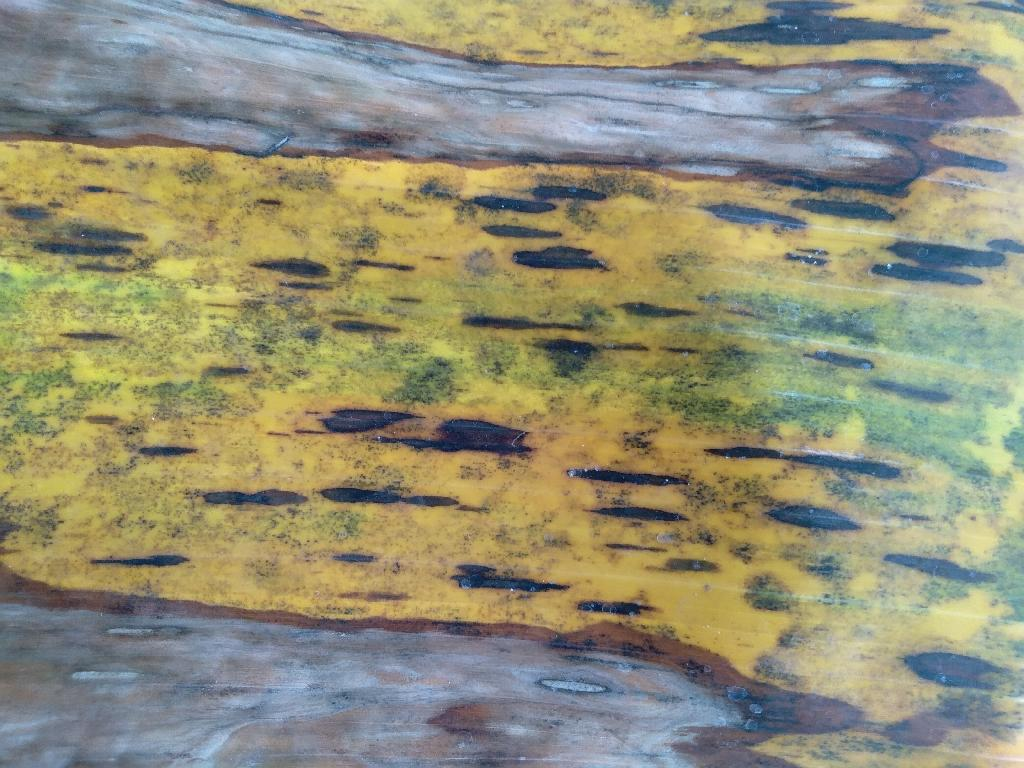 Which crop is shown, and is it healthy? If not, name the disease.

banana, black sigatoka
